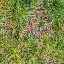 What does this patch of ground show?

grass
